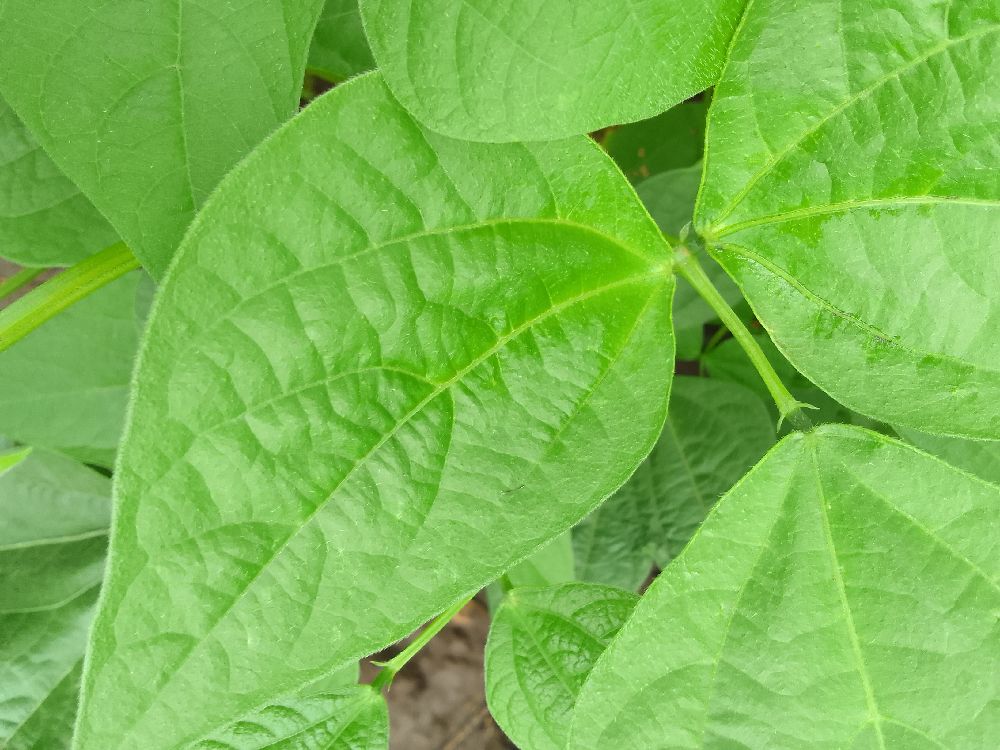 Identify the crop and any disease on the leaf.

common bean, healthy
